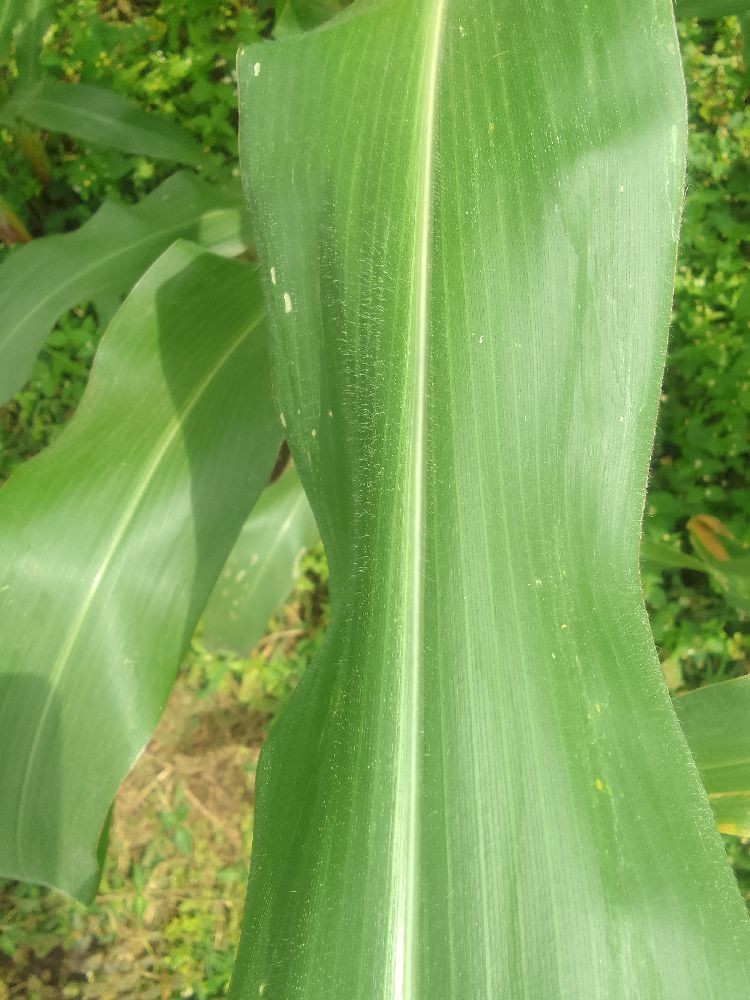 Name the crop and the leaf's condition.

maize, healthy
